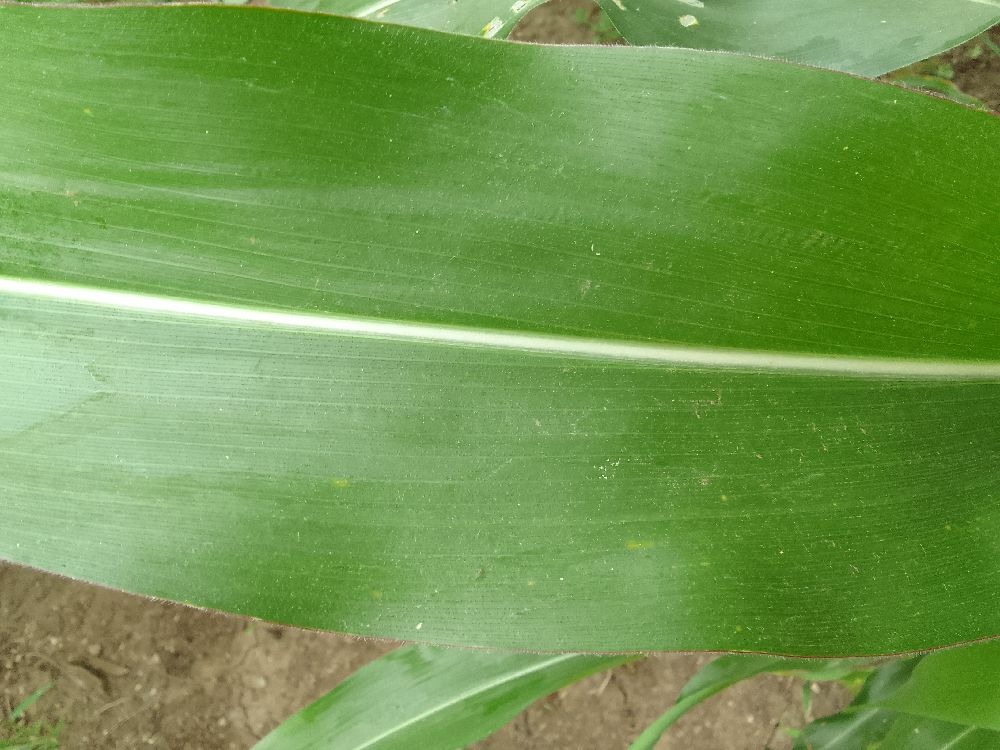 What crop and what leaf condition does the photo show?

maize, healthy
